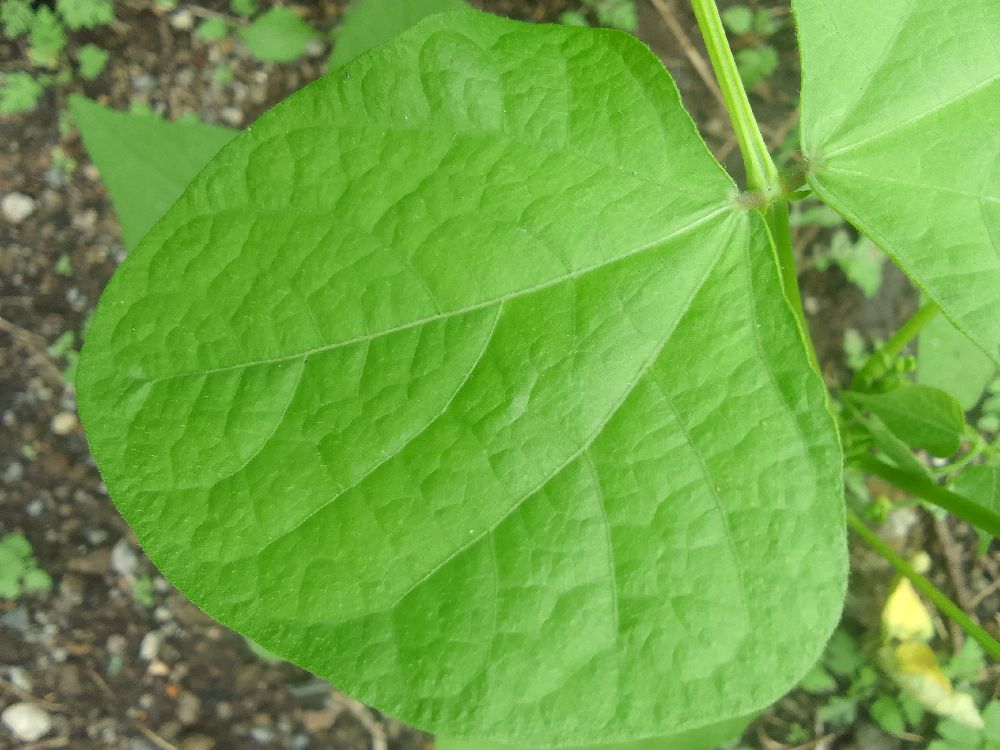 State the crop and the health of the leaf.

common bean, healthy
